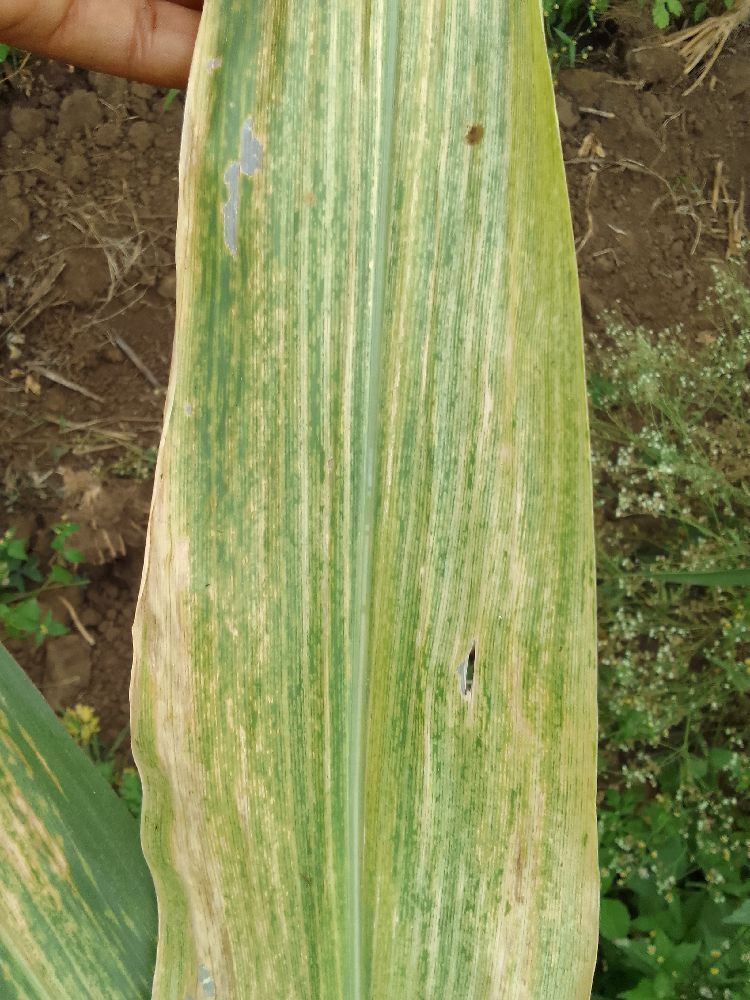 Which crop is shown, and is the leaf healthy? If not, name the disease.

maize, maize lethal necrosis
